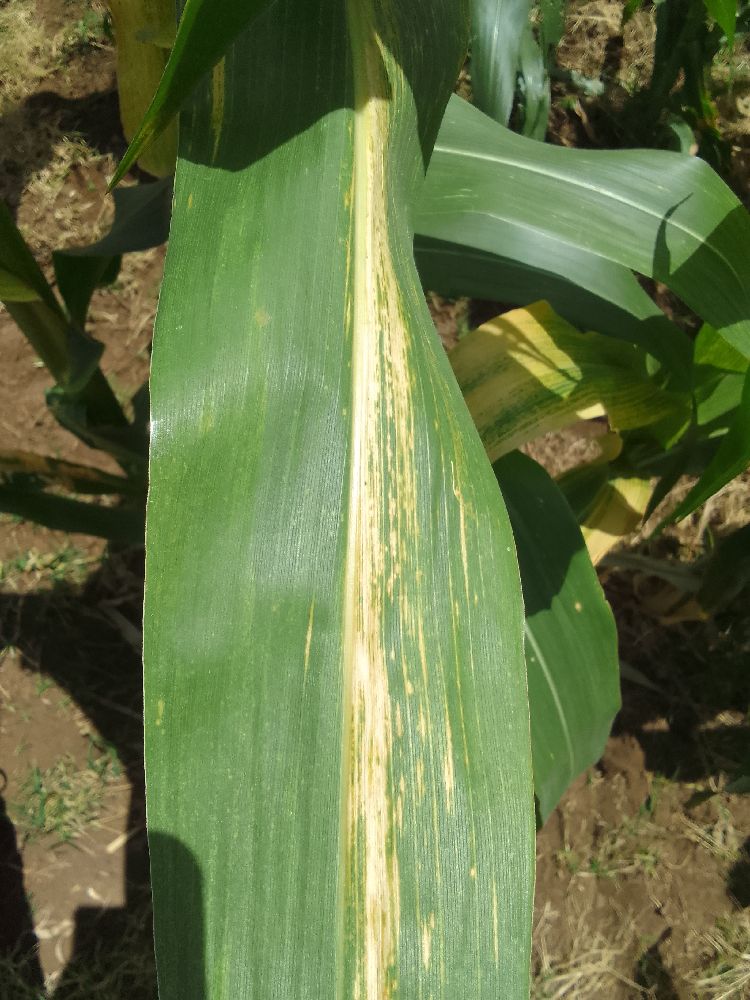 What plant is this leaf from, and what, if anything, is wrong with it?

maize, maize lethal necrosis
